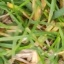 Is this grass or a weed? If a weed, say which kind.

grass
